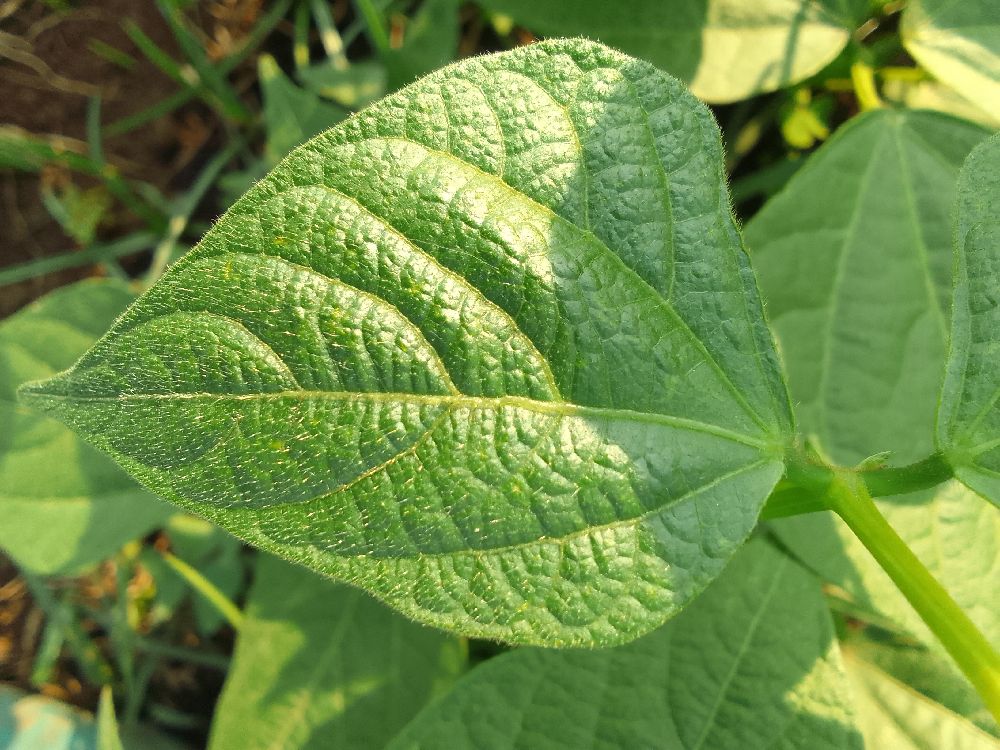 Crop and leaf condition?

common bean, healthy
